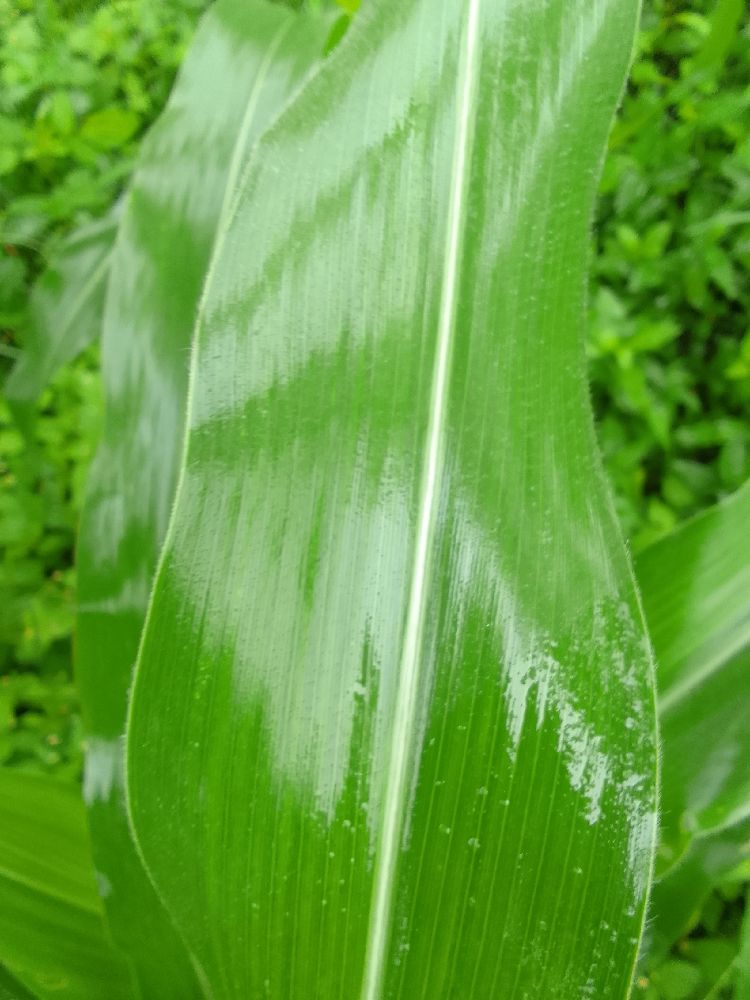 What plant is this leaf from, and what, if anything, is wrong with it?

maize, healthy
